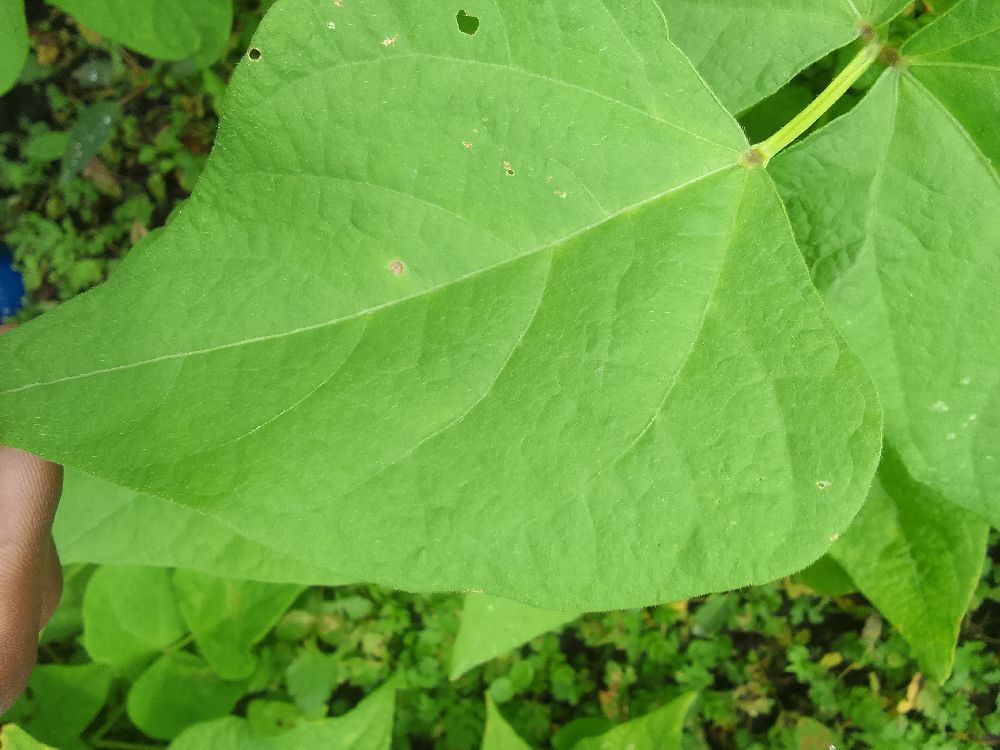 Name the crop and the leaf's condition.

common bean, healthy
